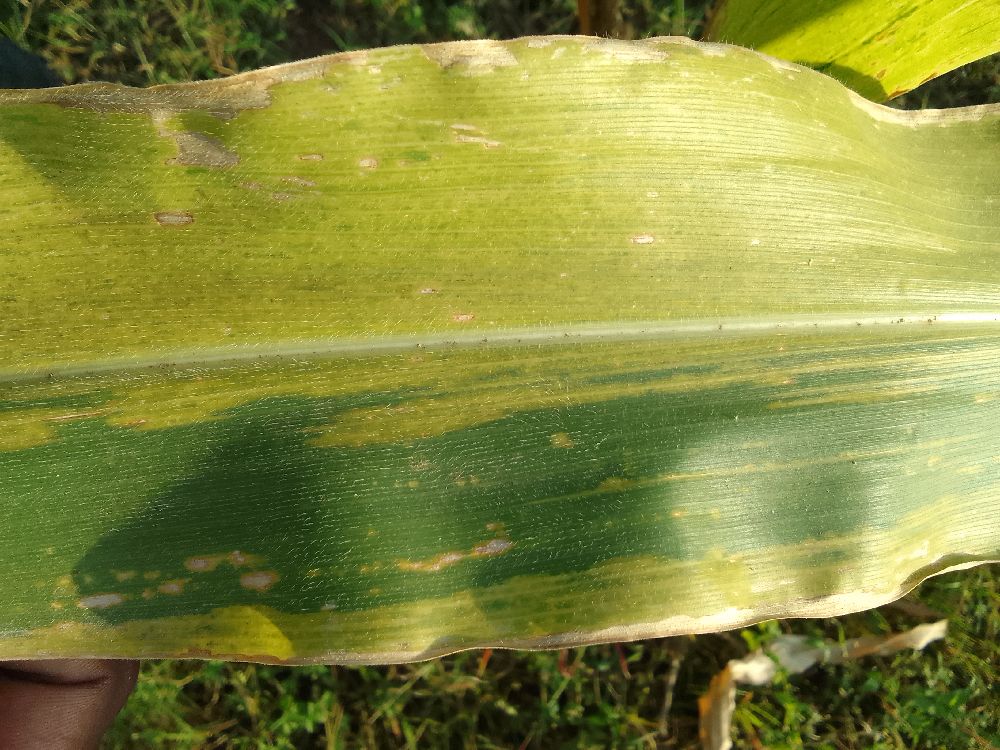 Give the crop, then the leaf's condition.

maize, maize lethal necrosis
